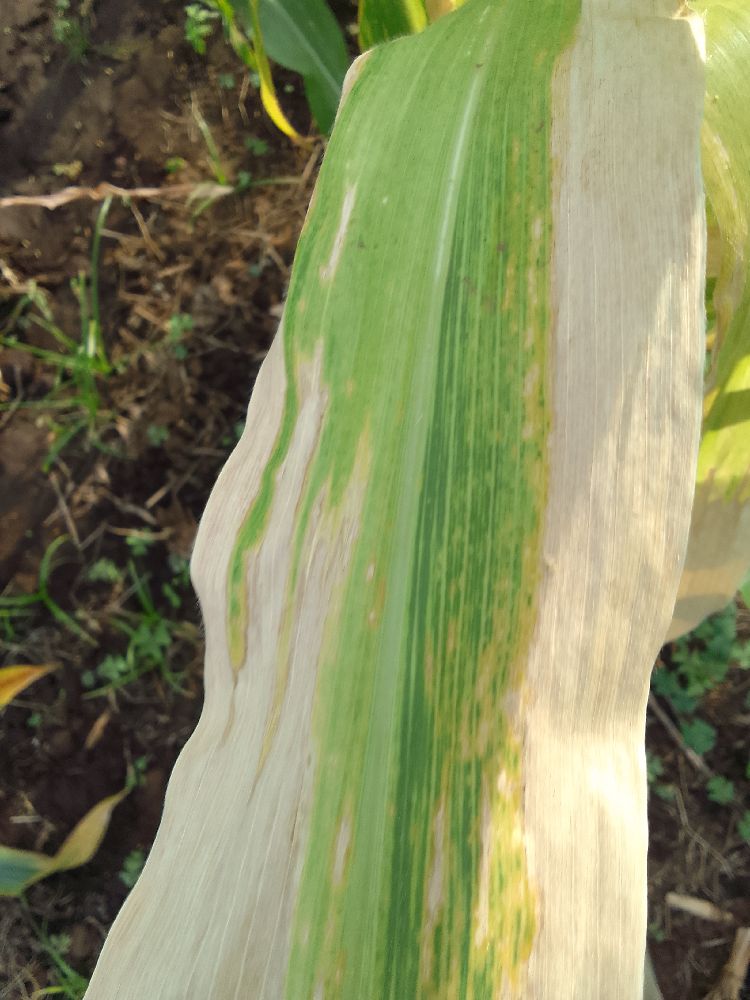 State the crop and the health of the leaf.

maize, maize lethal necrosis
